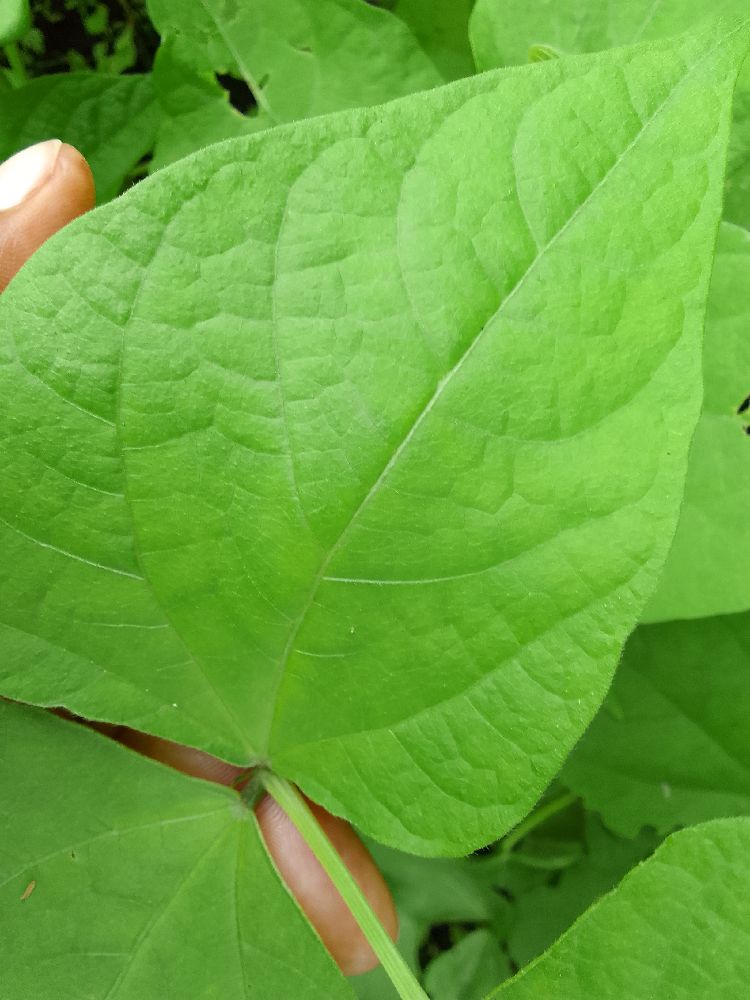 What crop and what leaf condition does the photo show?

common bean, healthy
